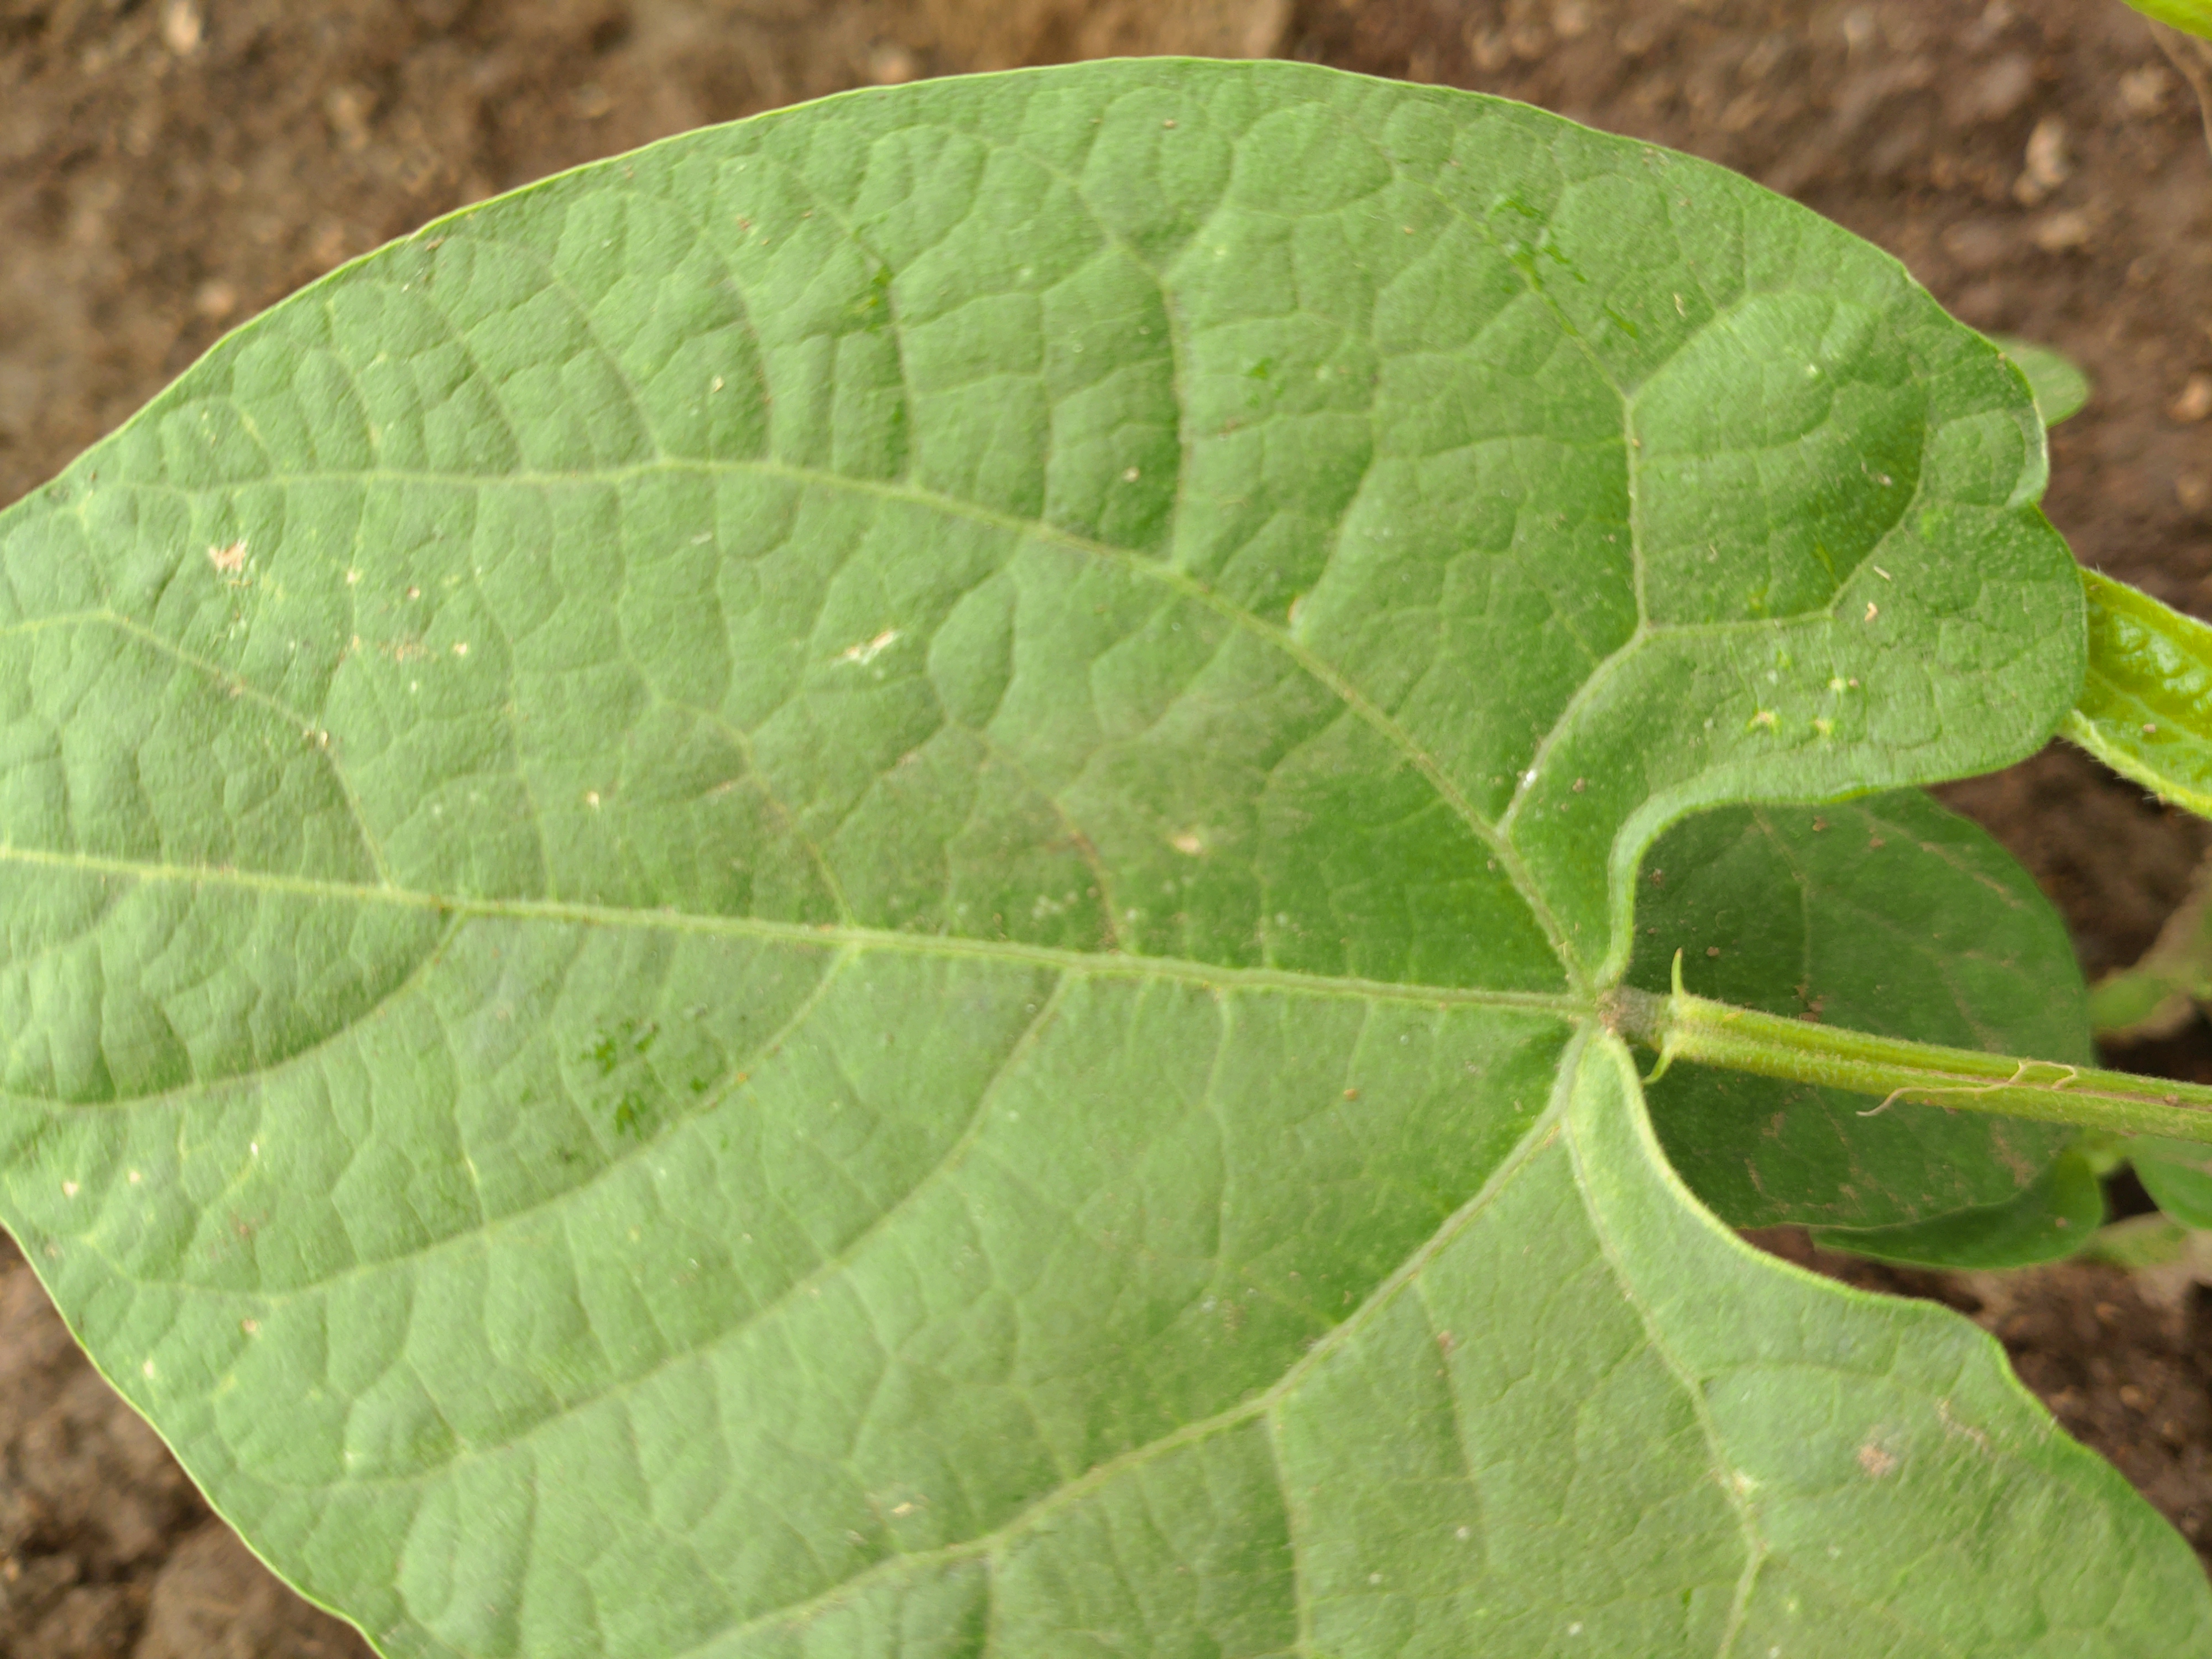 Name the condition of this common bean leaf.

healthy
